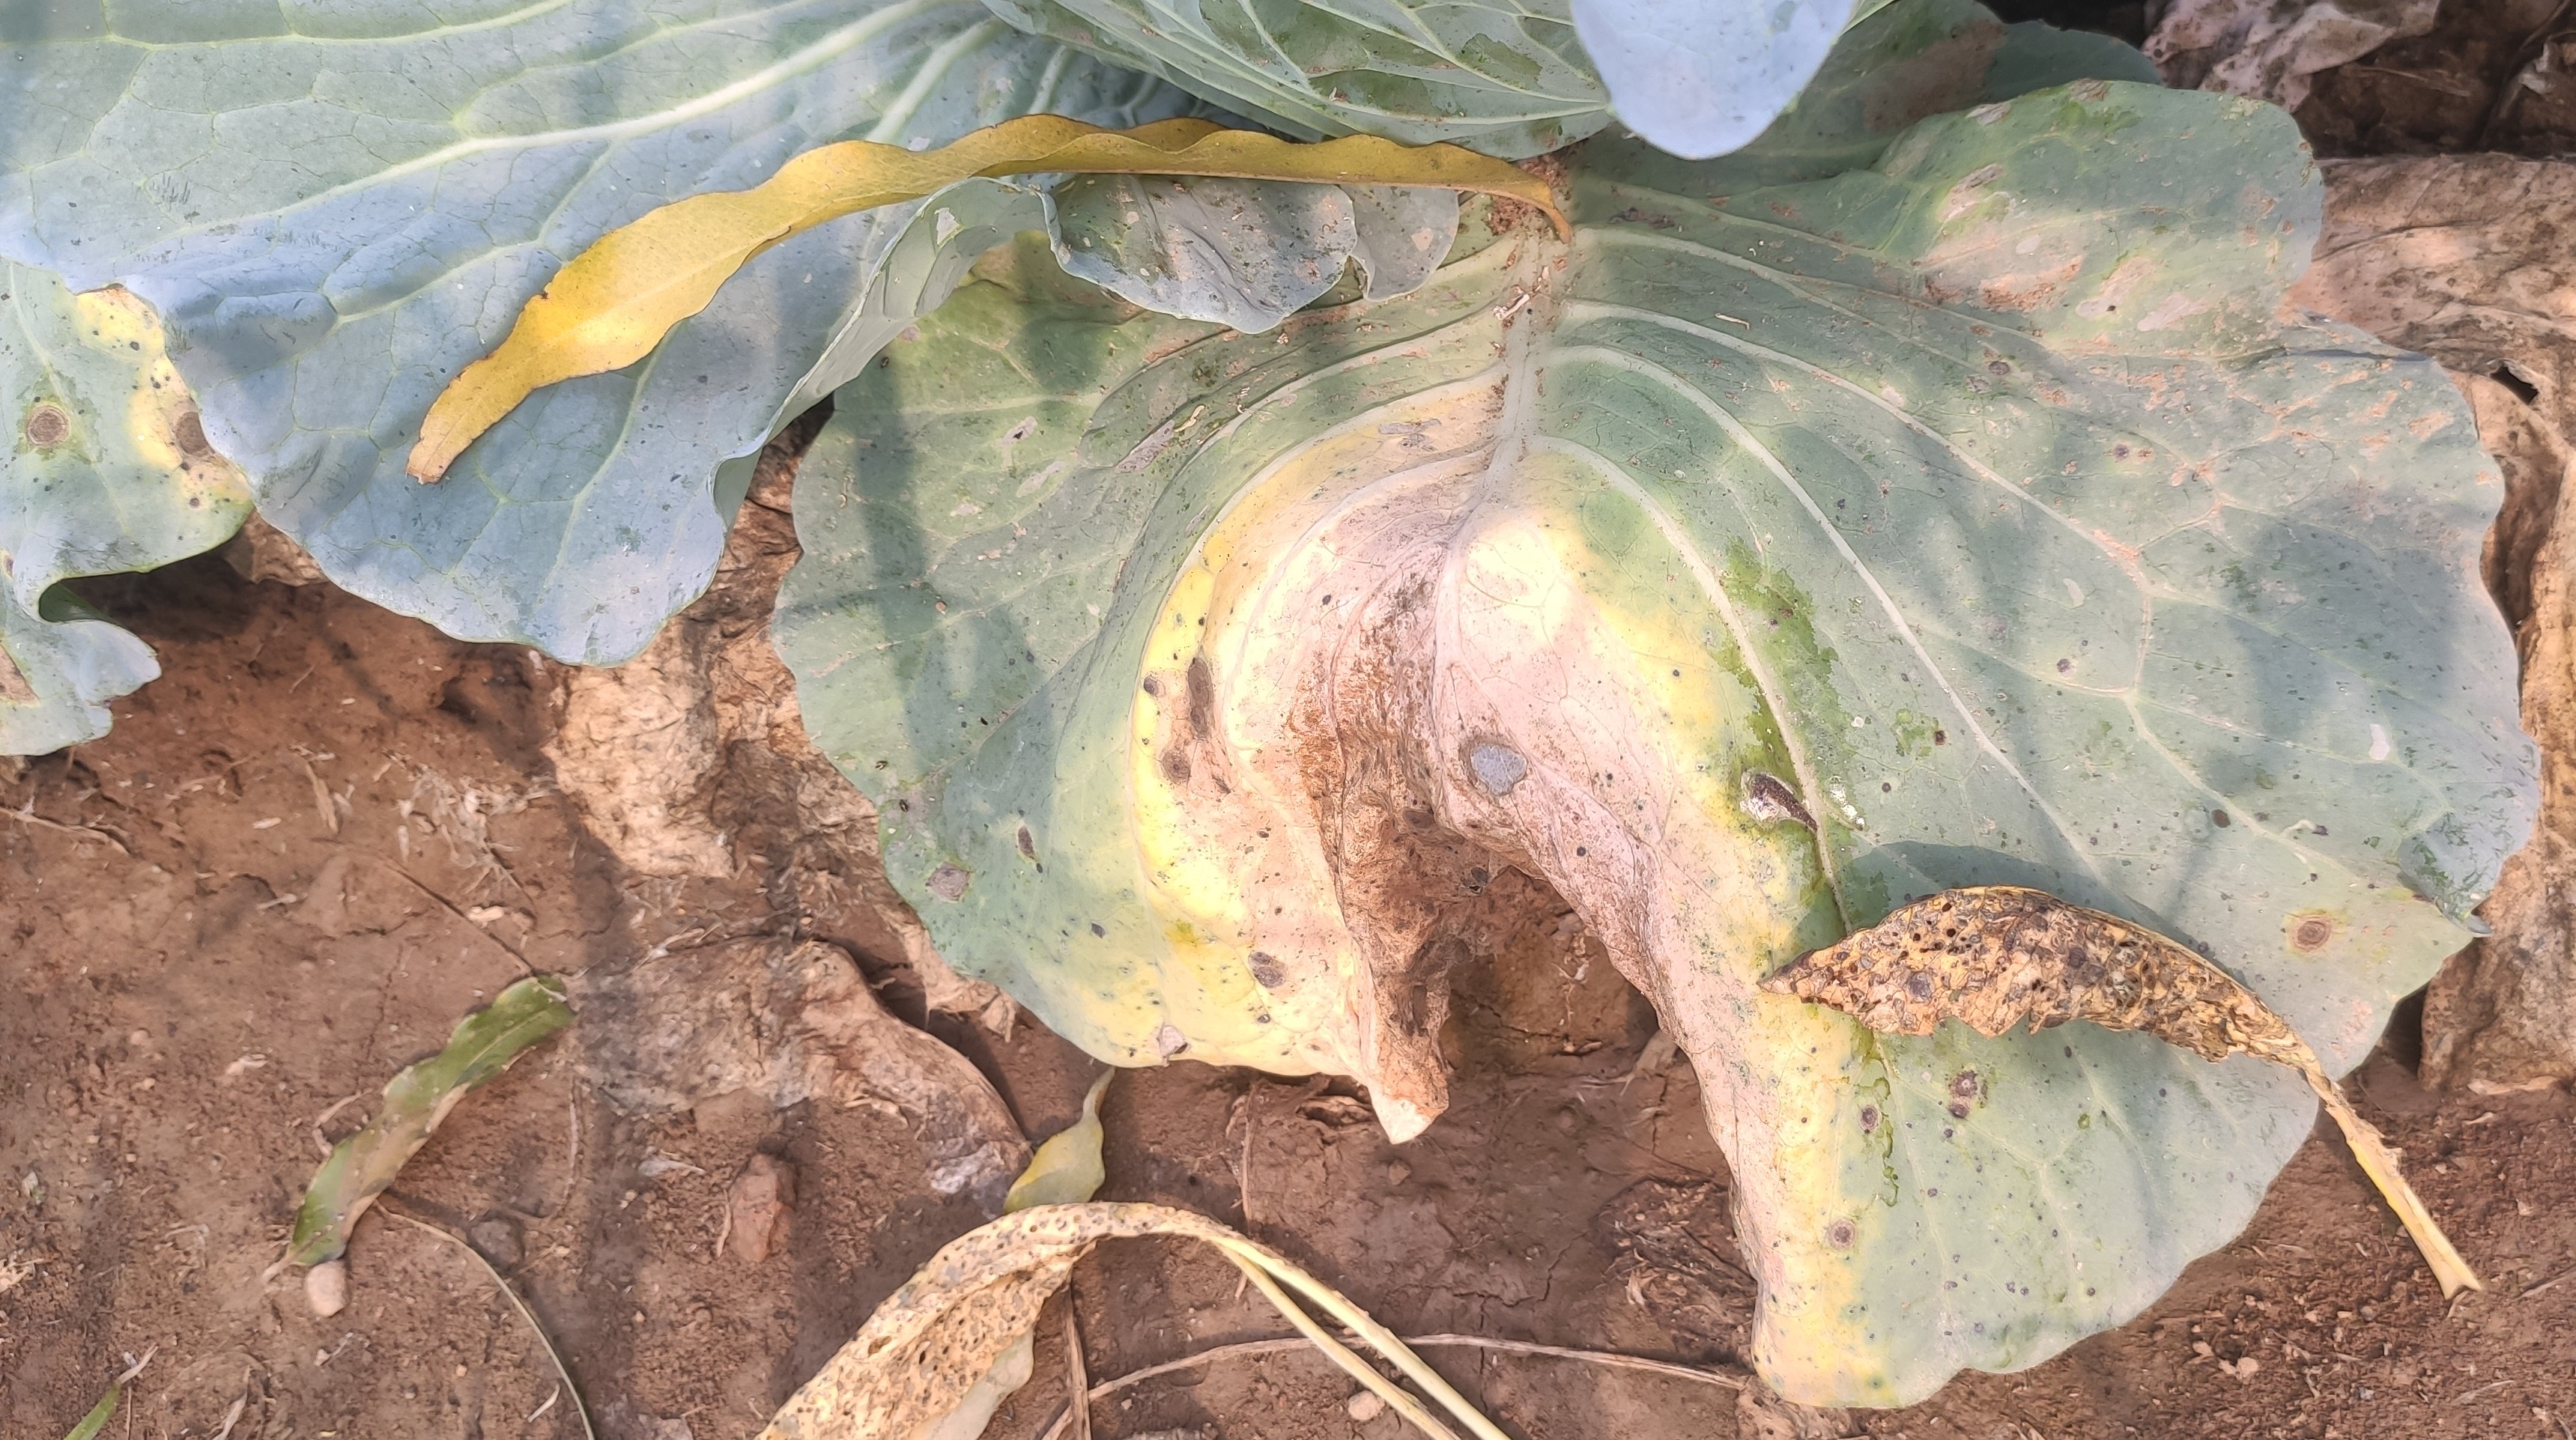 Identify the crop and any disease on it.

cabbage, alternaria
